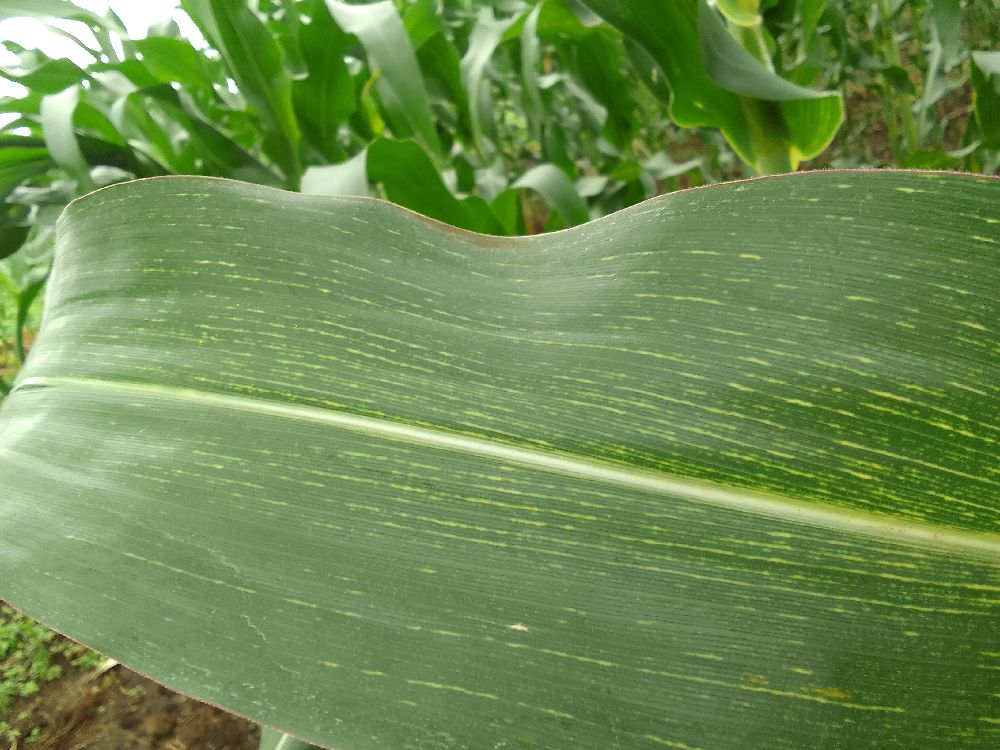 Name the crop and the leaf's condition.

maize, maize streak virus
